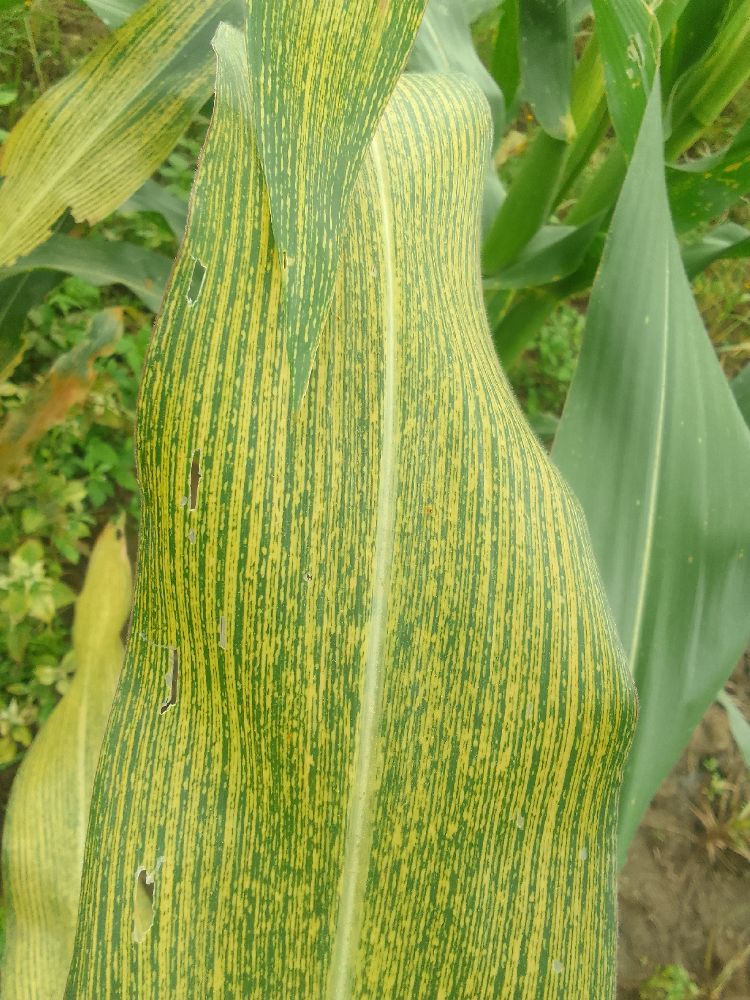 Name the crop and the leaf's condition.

maize, maize streak virus
